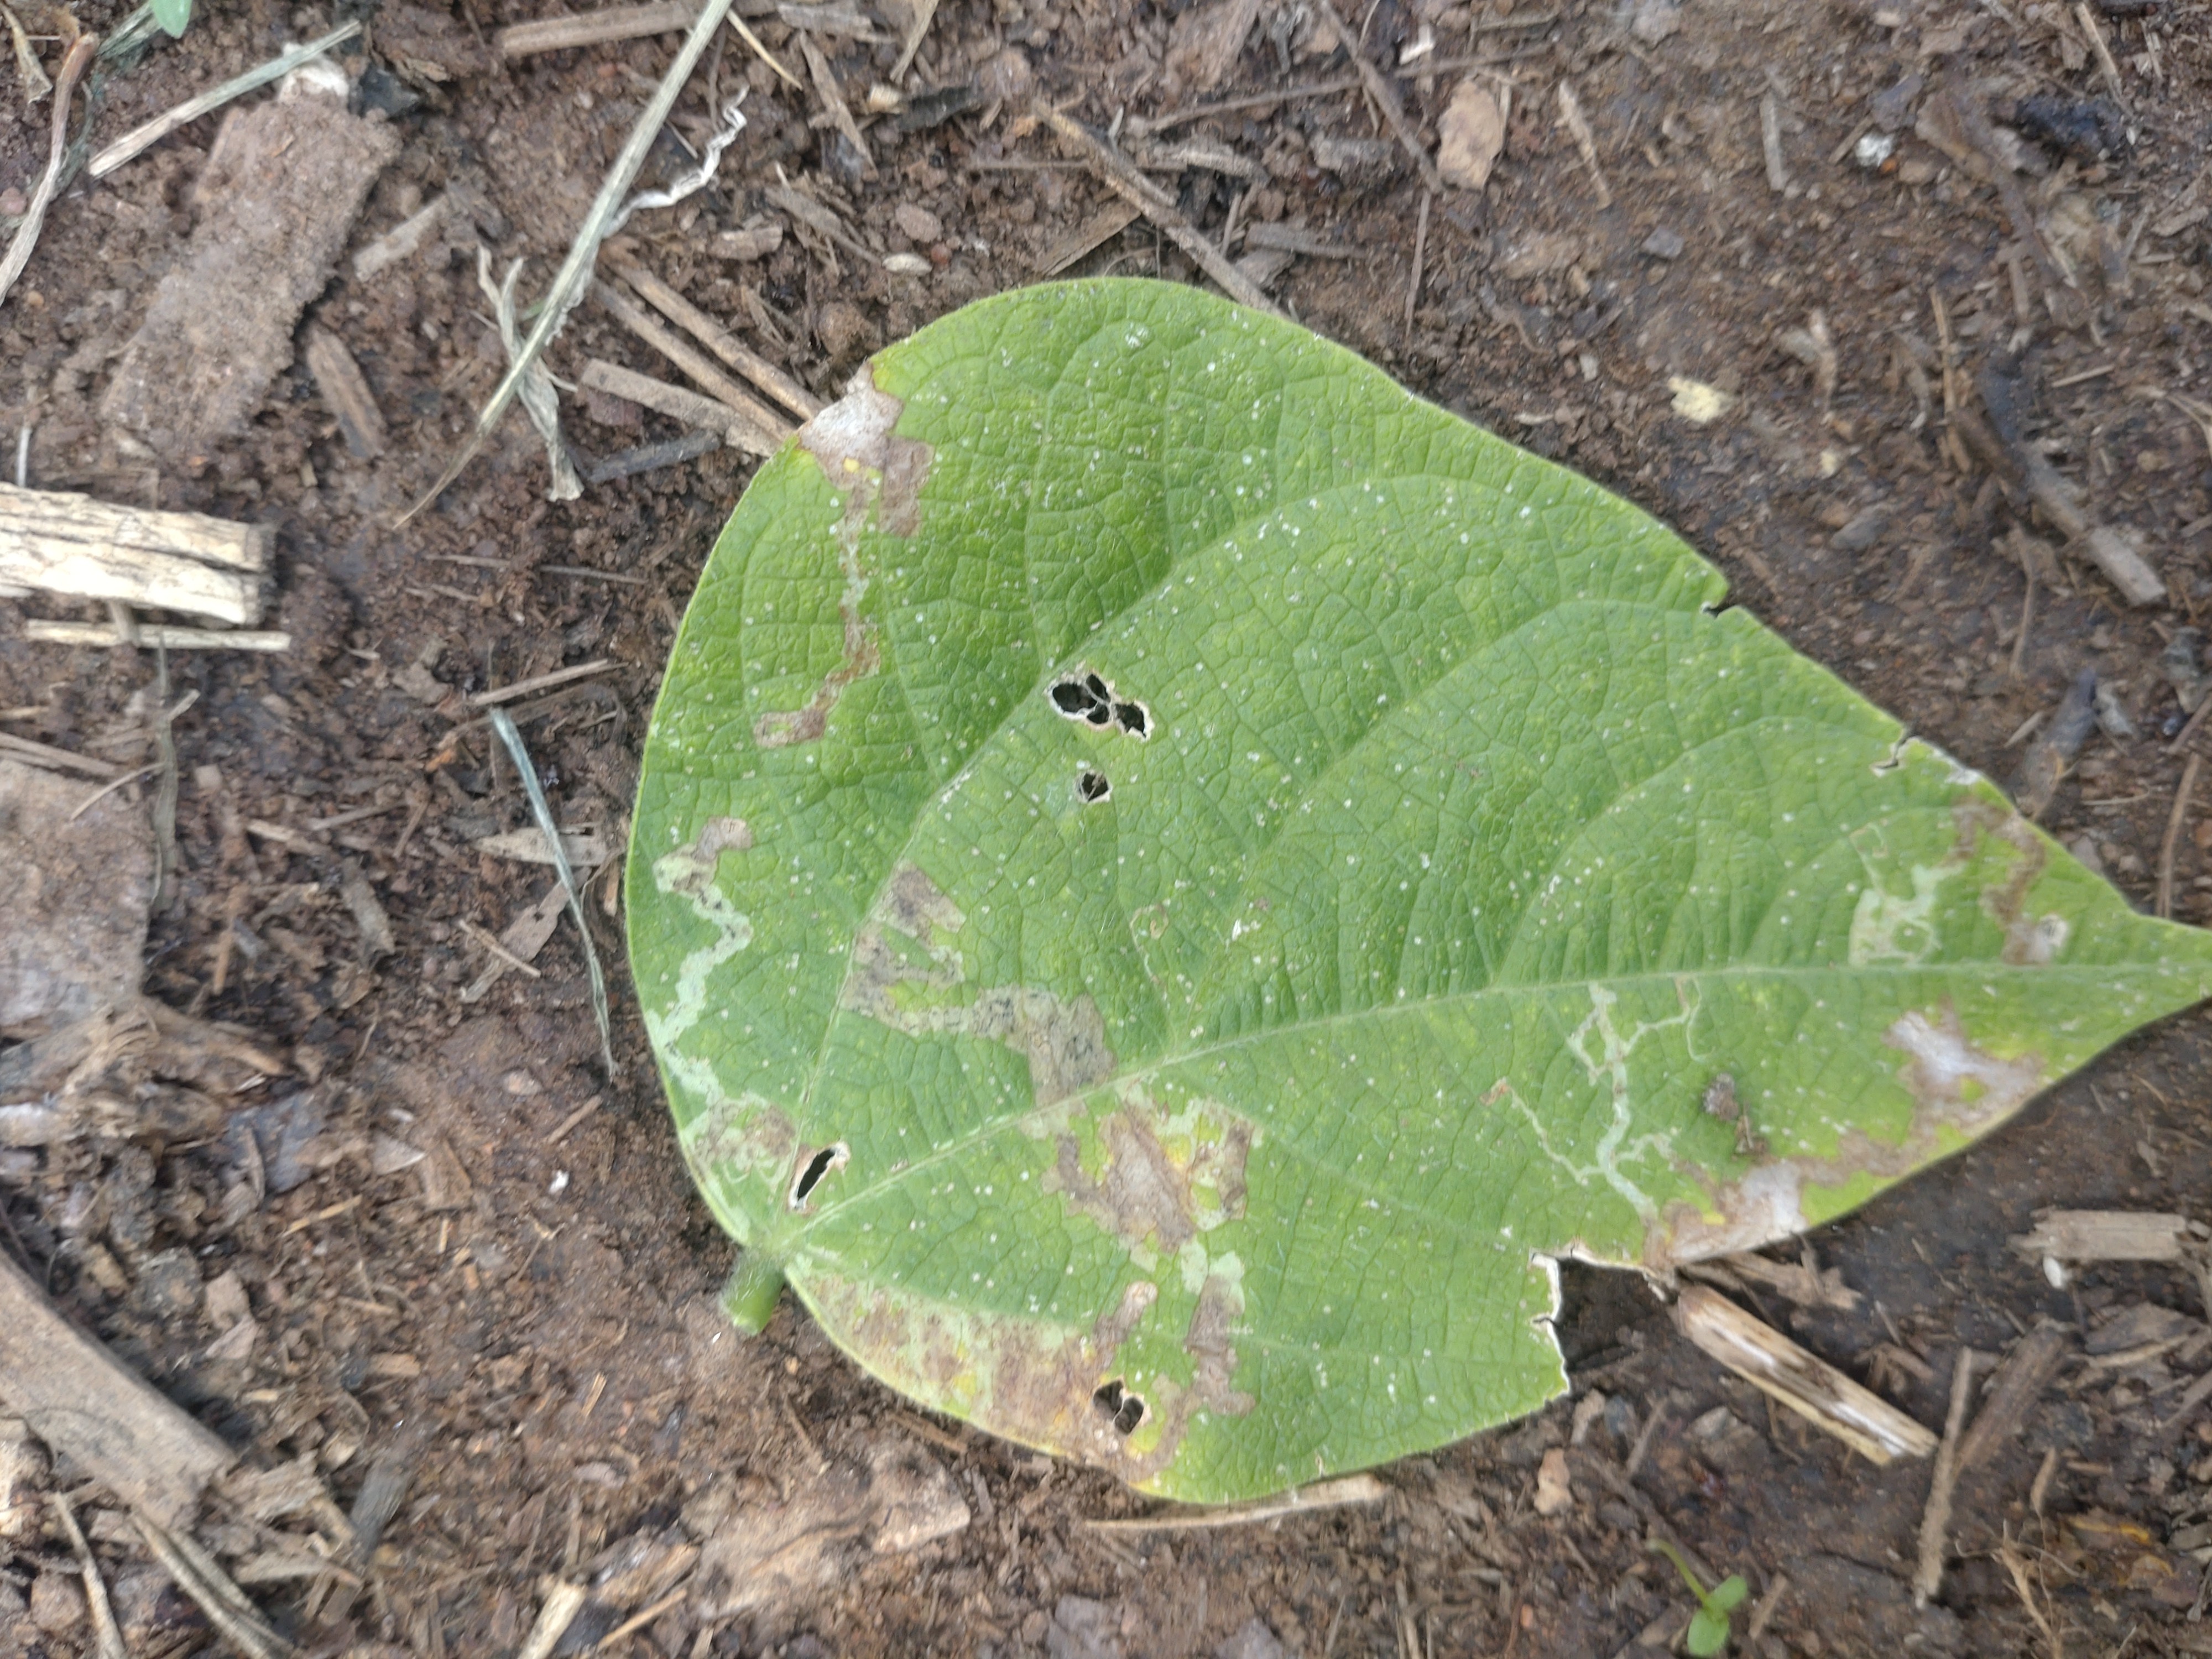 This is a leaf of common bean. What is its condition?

anthracnose
